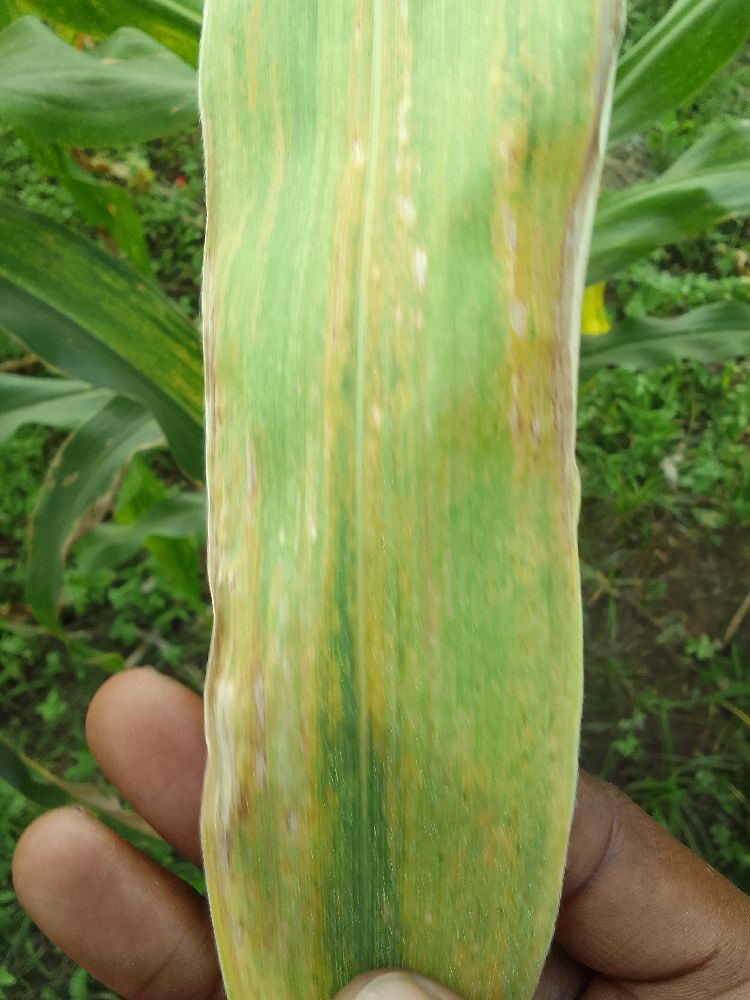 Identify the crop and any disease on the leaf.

maize, maize lethal necrosis
